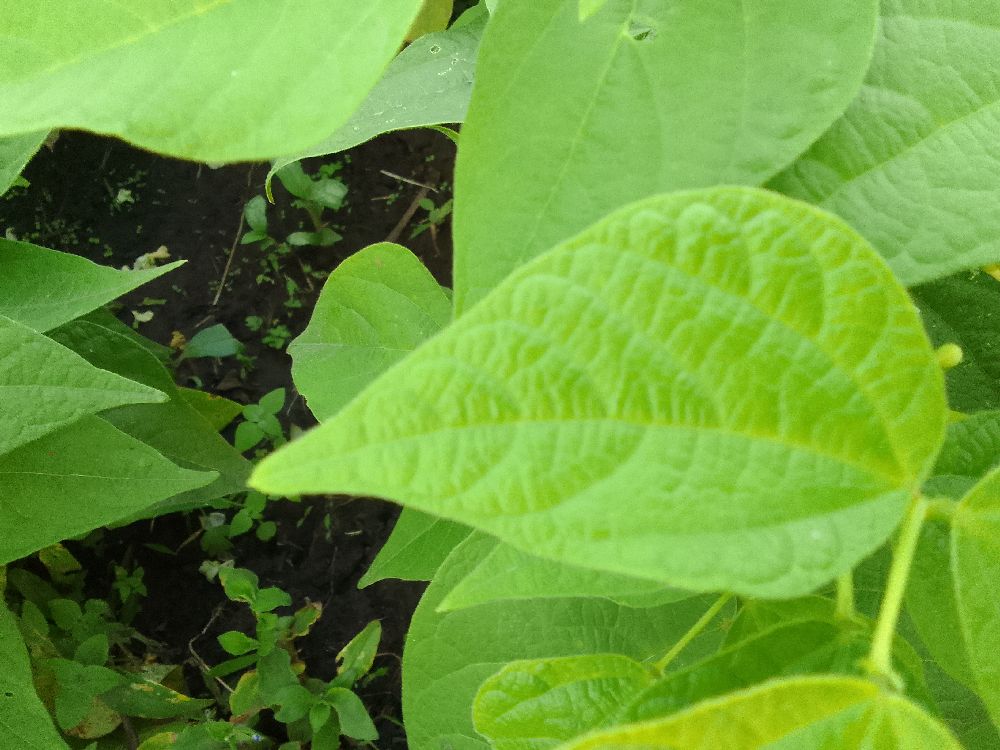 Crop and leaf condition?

common bean, healthy
